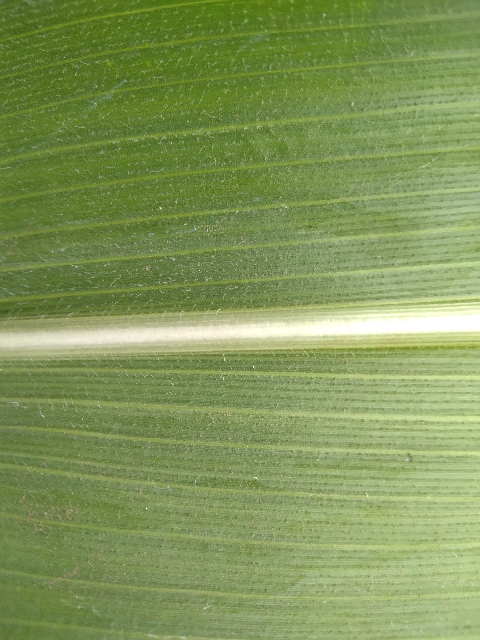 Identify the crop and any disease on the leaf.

maize, healthy
